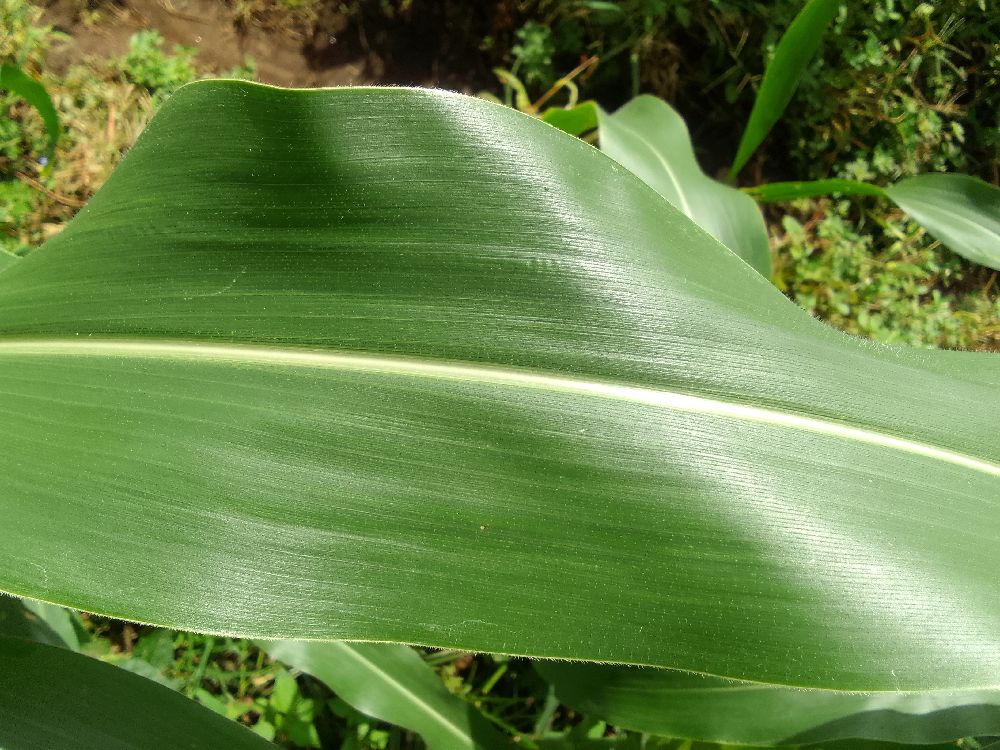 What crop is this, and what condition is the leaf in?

maize, healthy
